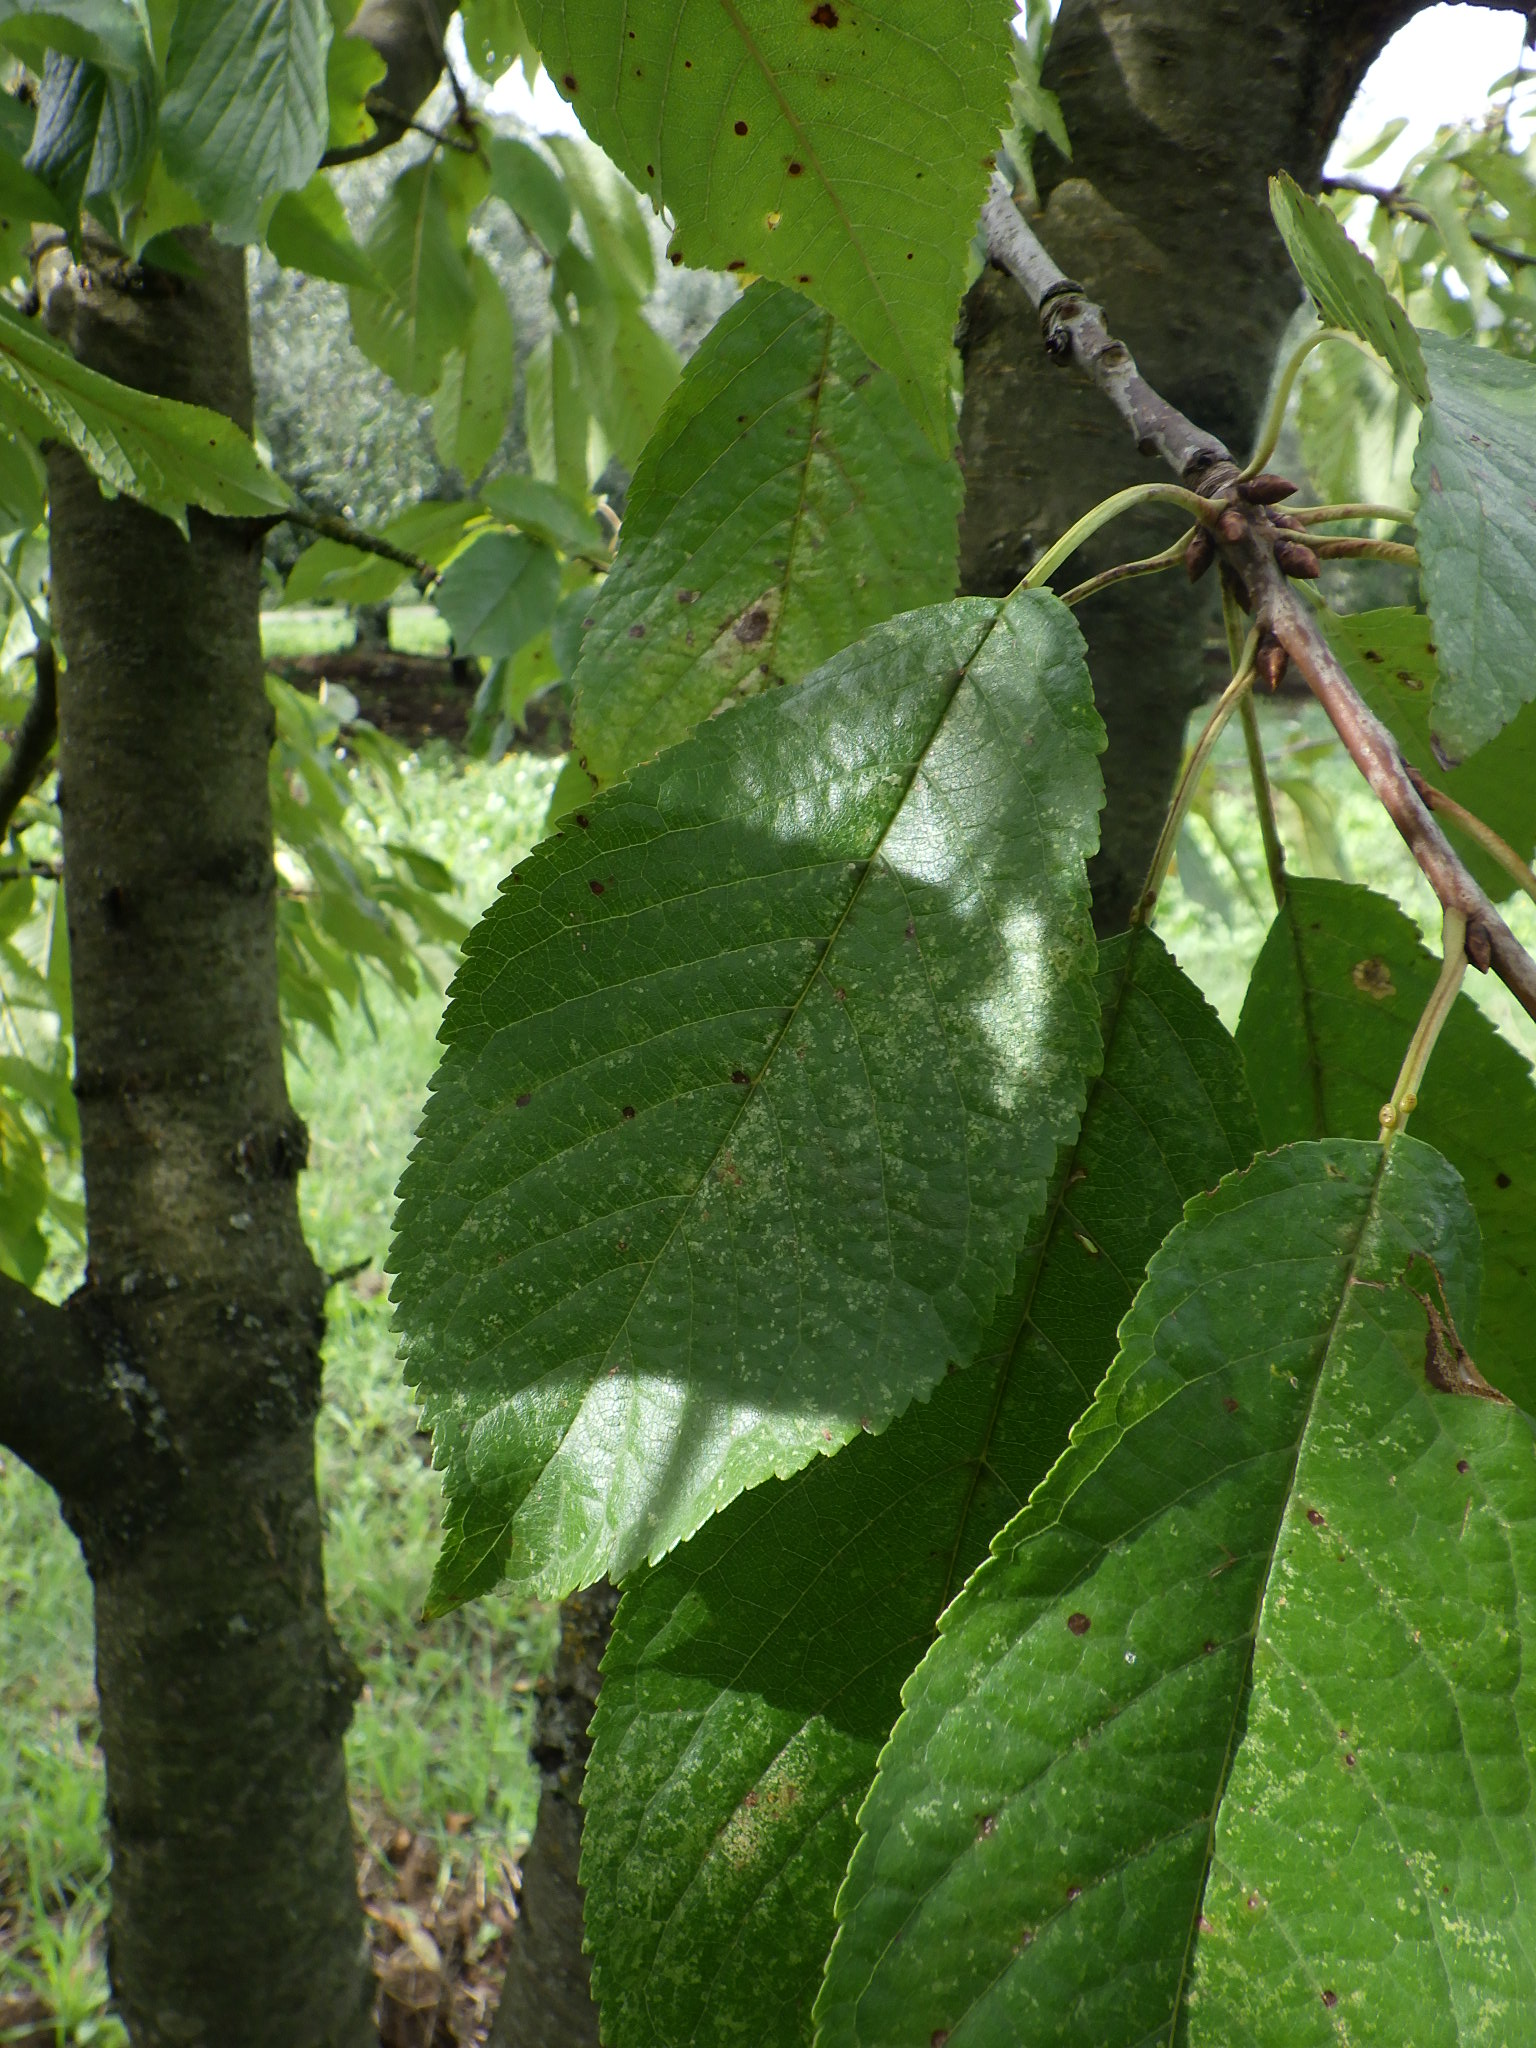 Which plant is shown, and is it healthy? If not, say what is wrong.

cherry, leaf spot, mites
